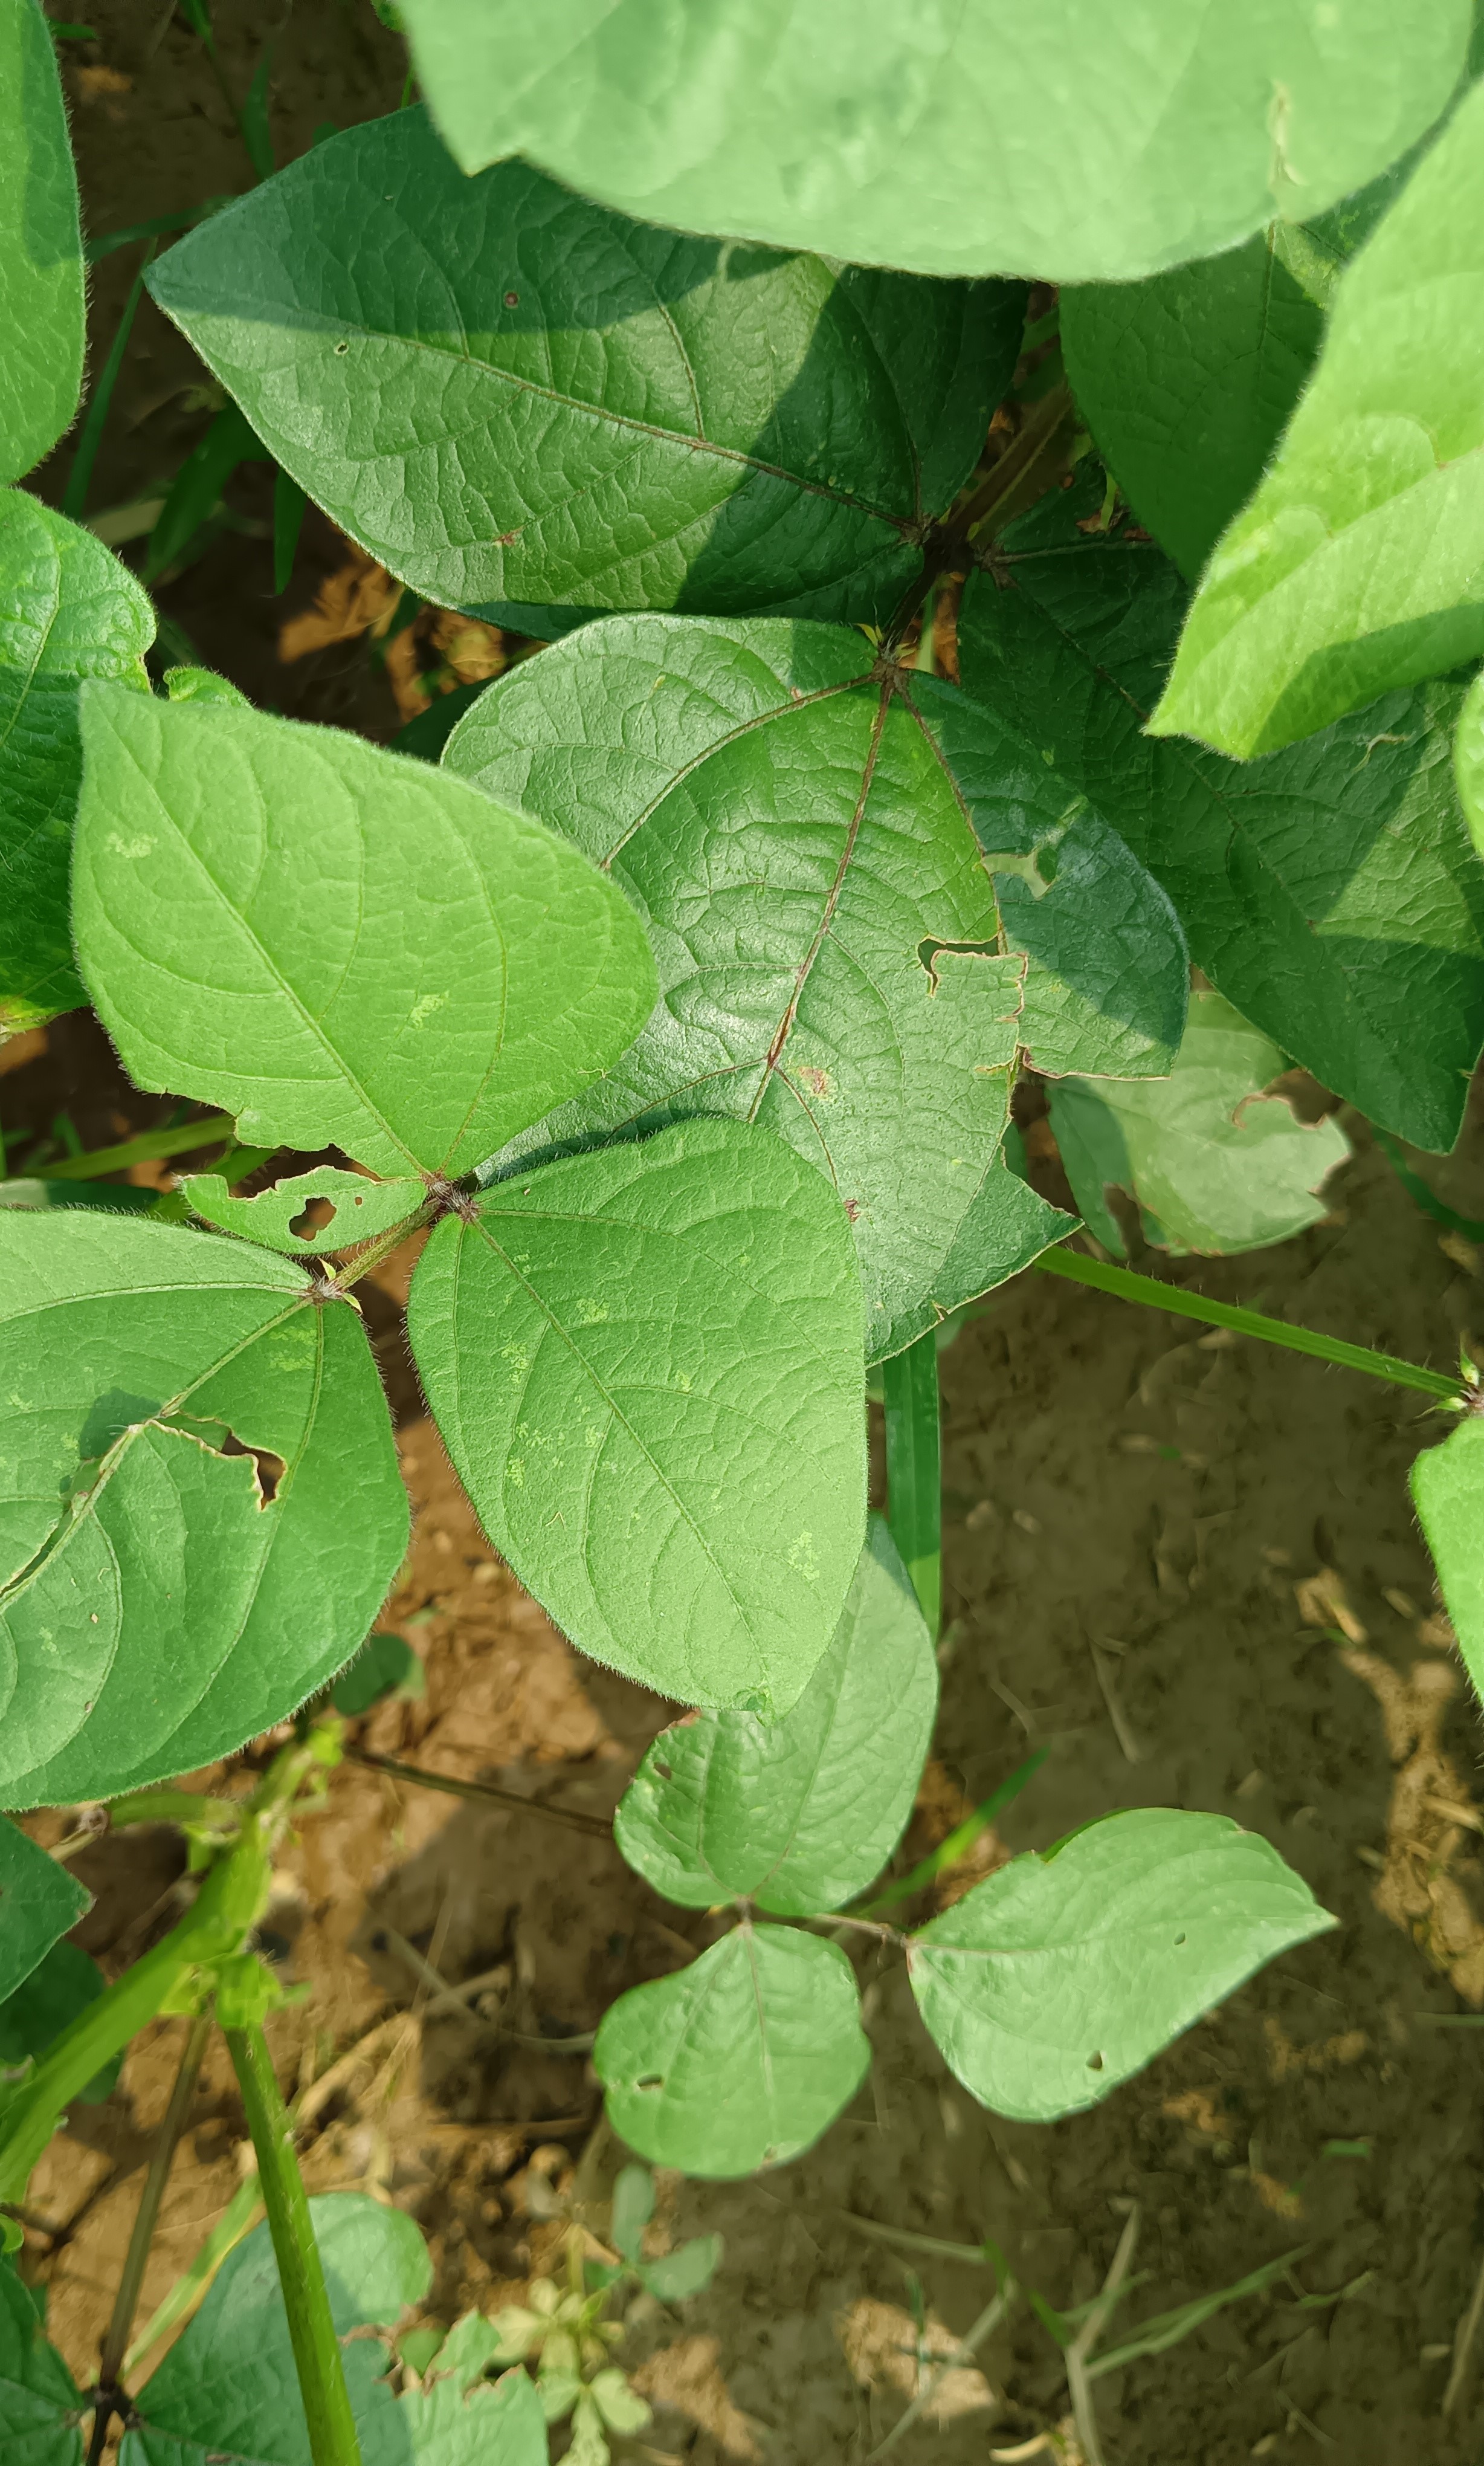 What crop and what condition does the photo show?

mungbean, healthy
